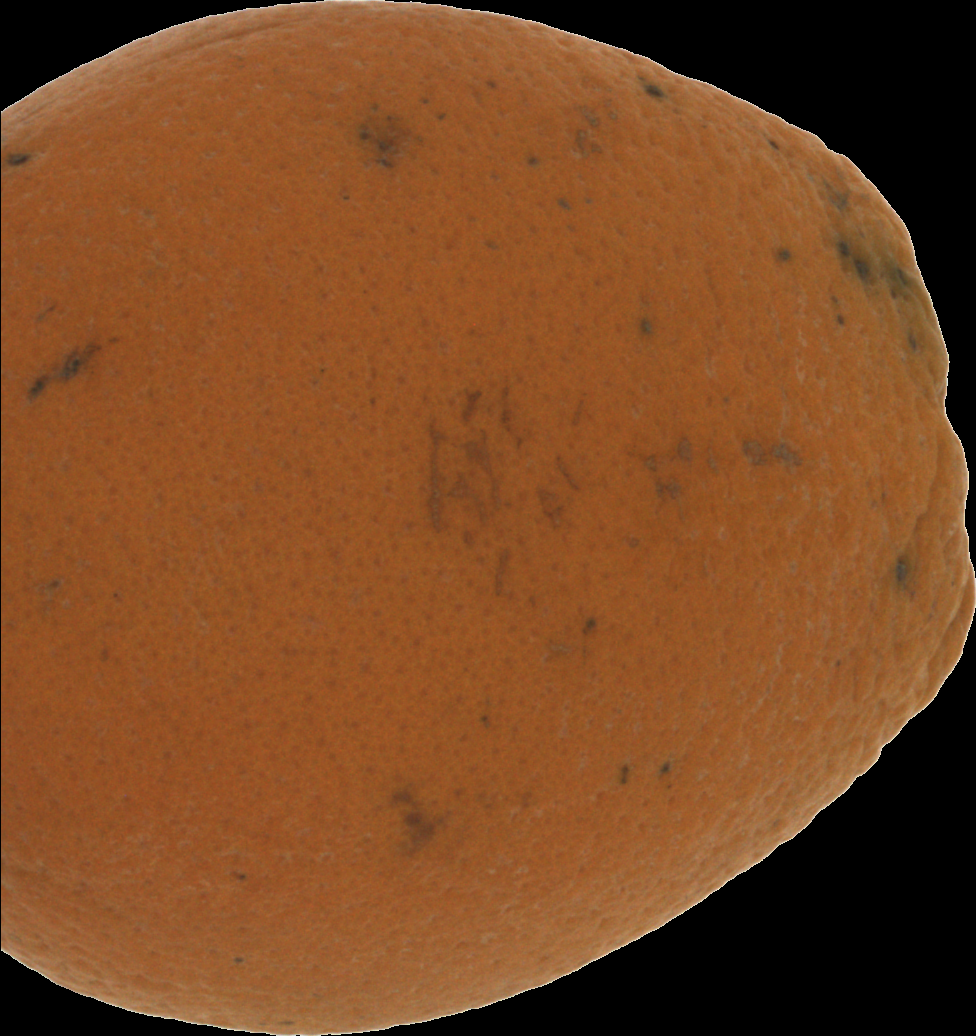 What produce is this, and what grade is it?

orange, bad
